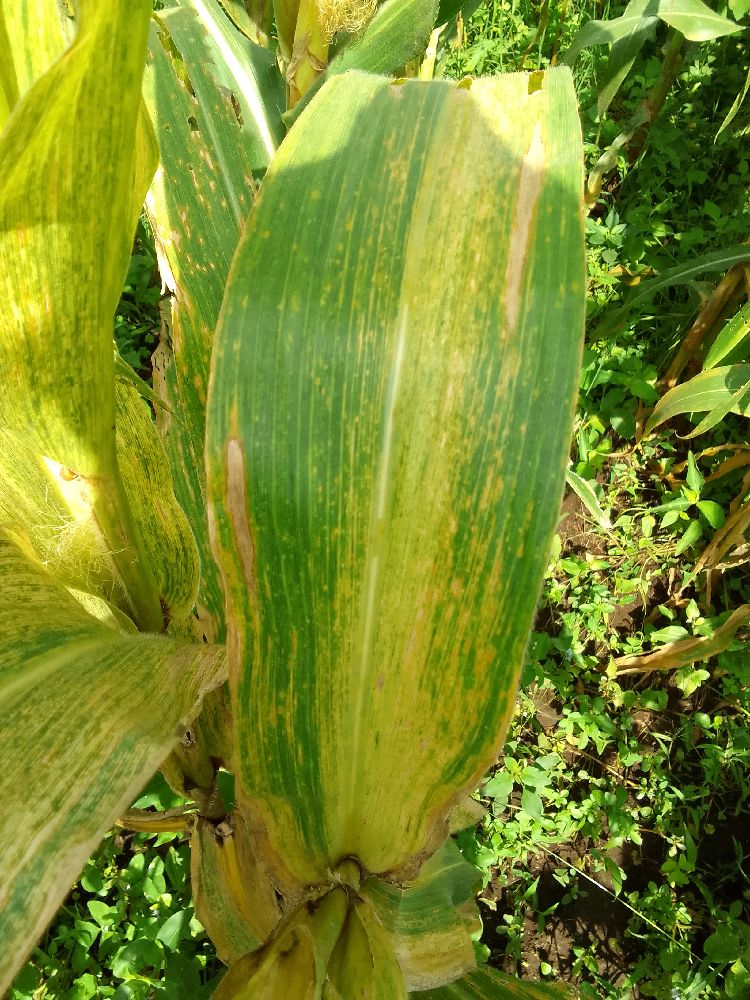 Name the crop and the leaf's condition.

maize, maize lethal necrosis
